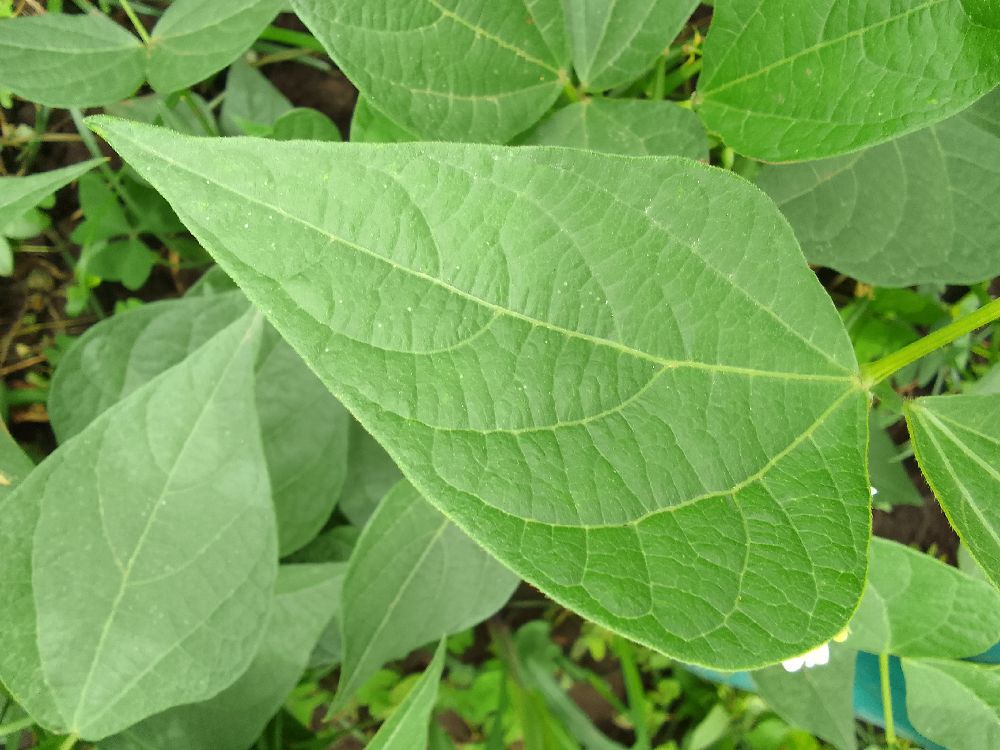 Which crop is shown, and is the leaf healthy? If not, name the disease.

common bean, healthy
